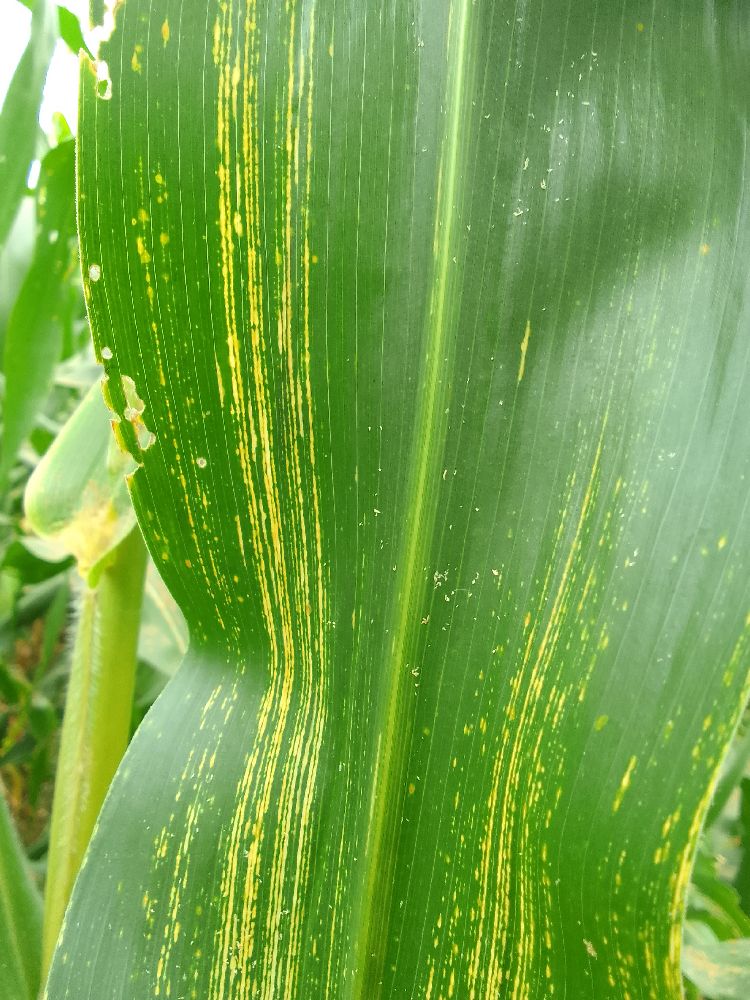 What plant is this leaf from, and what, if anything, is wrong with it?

maize, maize streak virus
